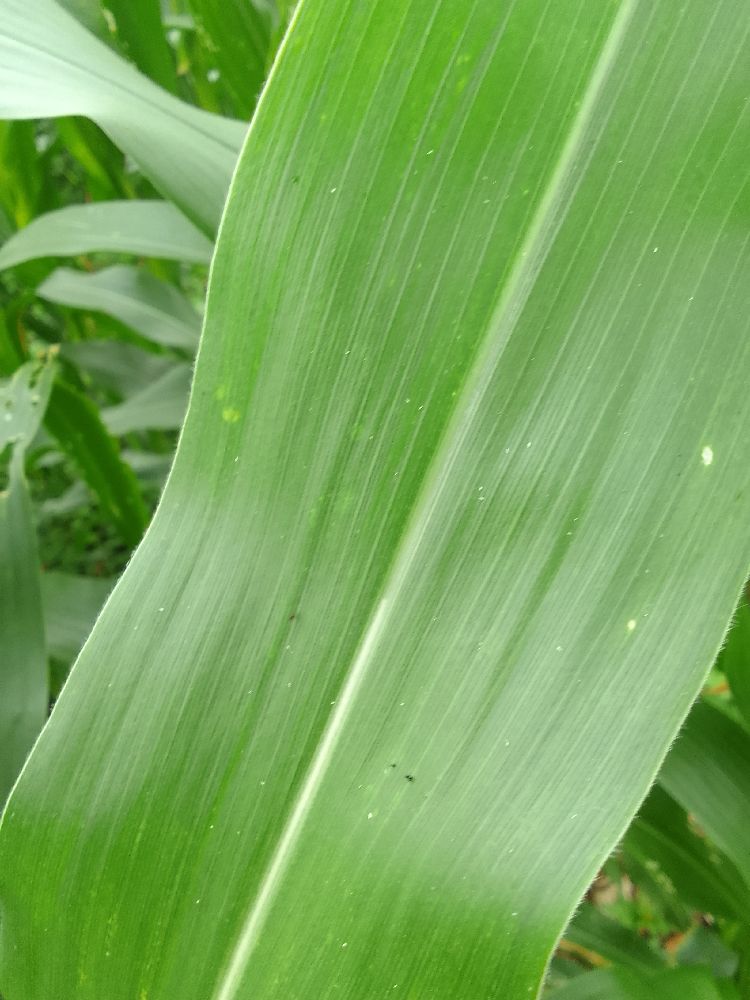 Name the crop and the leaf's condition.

maize, healthy
